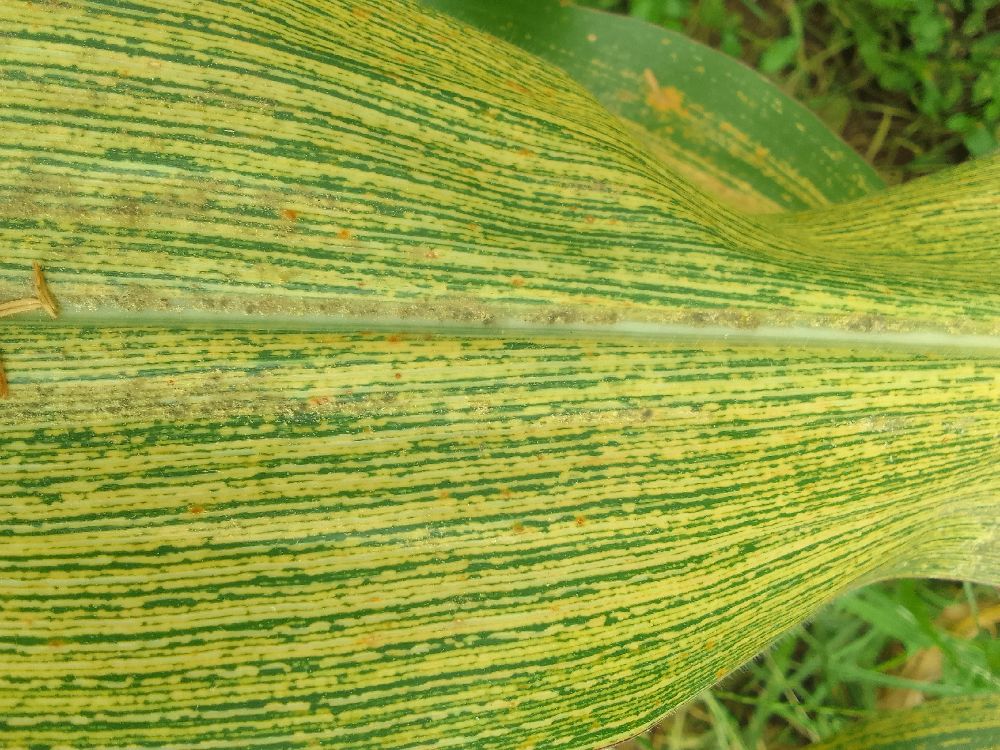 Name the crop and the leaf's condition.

maize, maize streak virus
